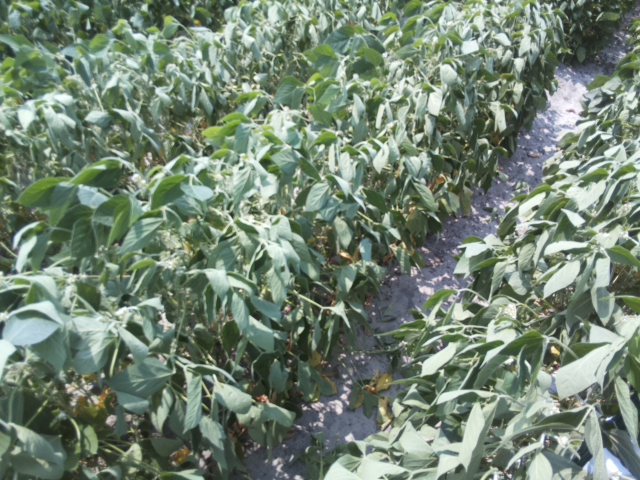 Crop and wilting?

soybean, moderate turgor loss in upper canopy
